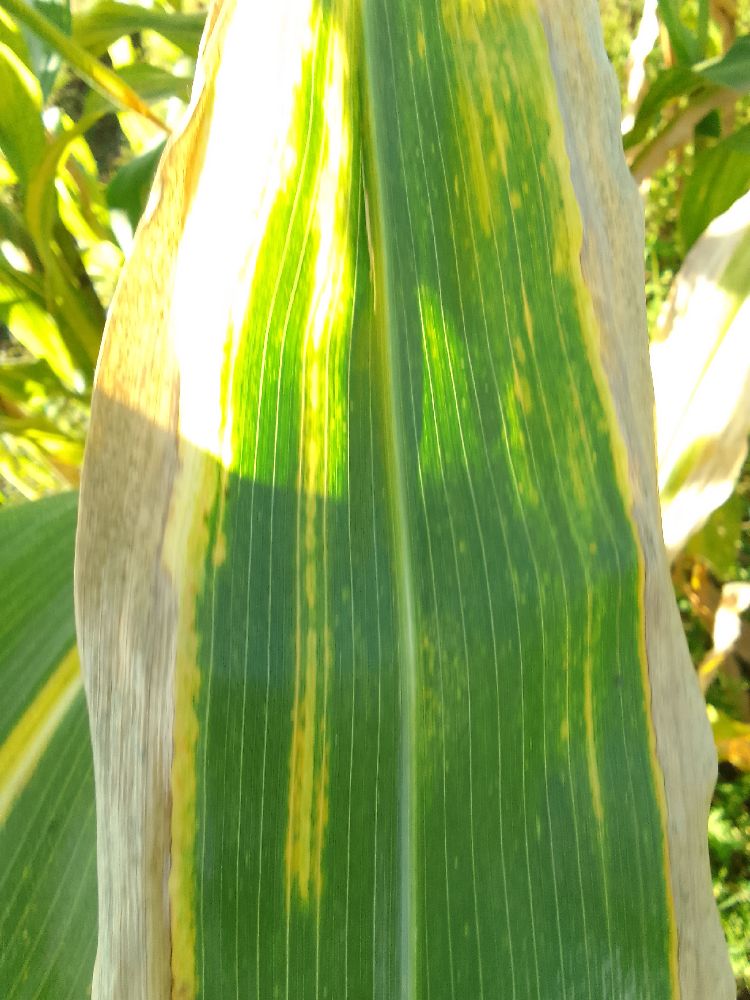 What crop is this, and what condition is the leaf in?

maize, maize lethal necrosis
